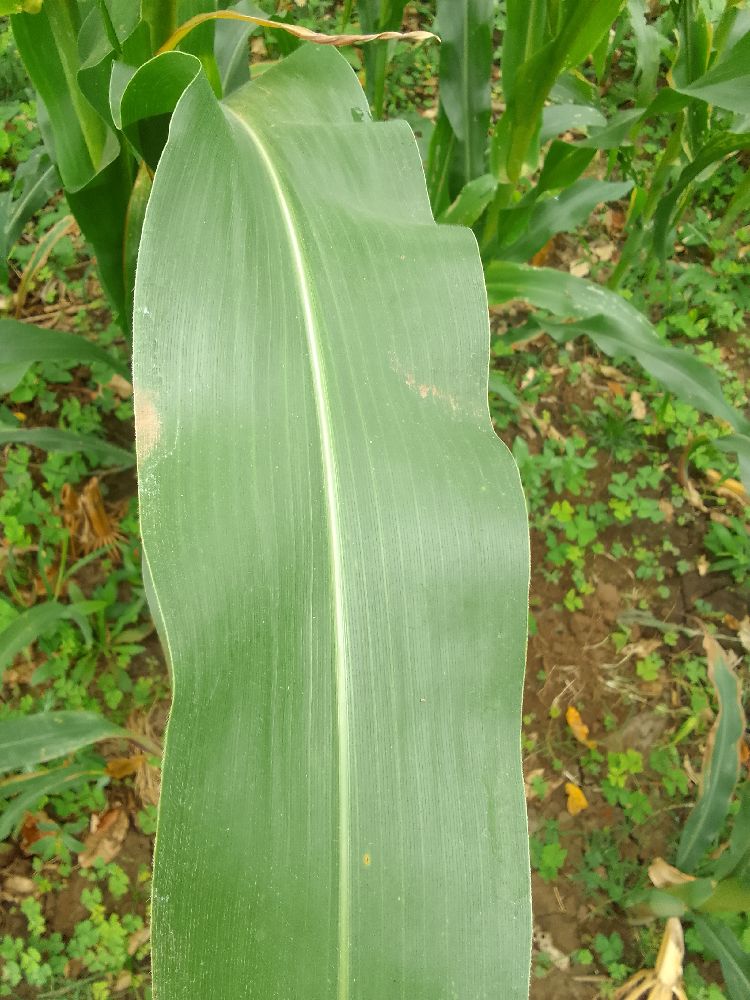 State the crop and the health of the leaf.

maize, healthy
